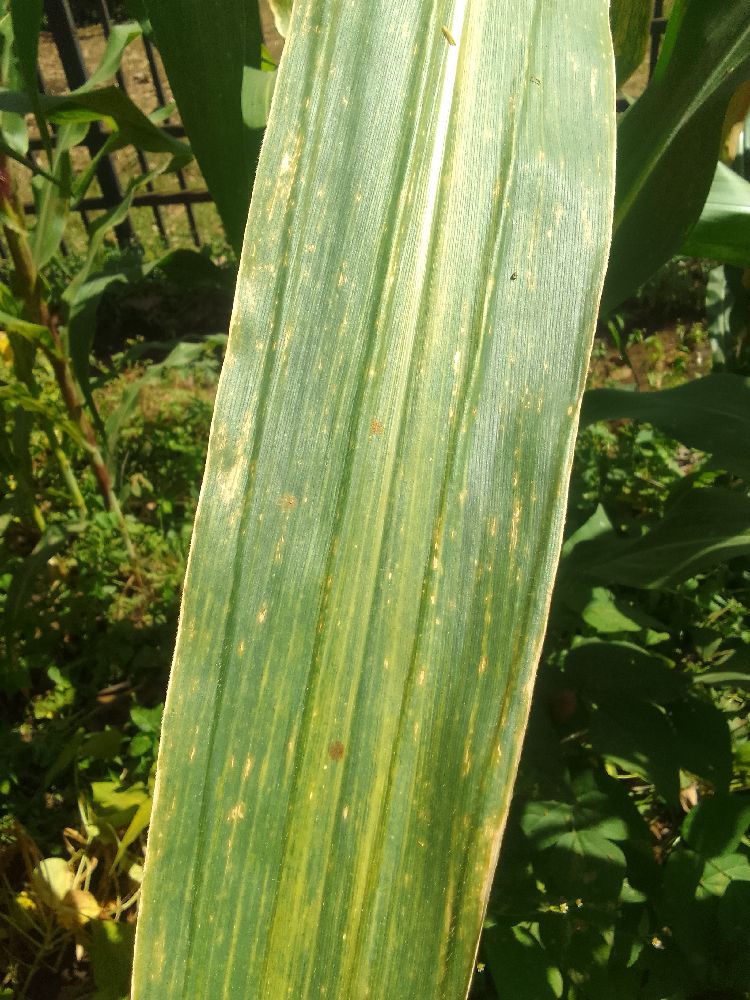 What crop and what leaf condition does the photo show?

maize, maize lethal necrosis
